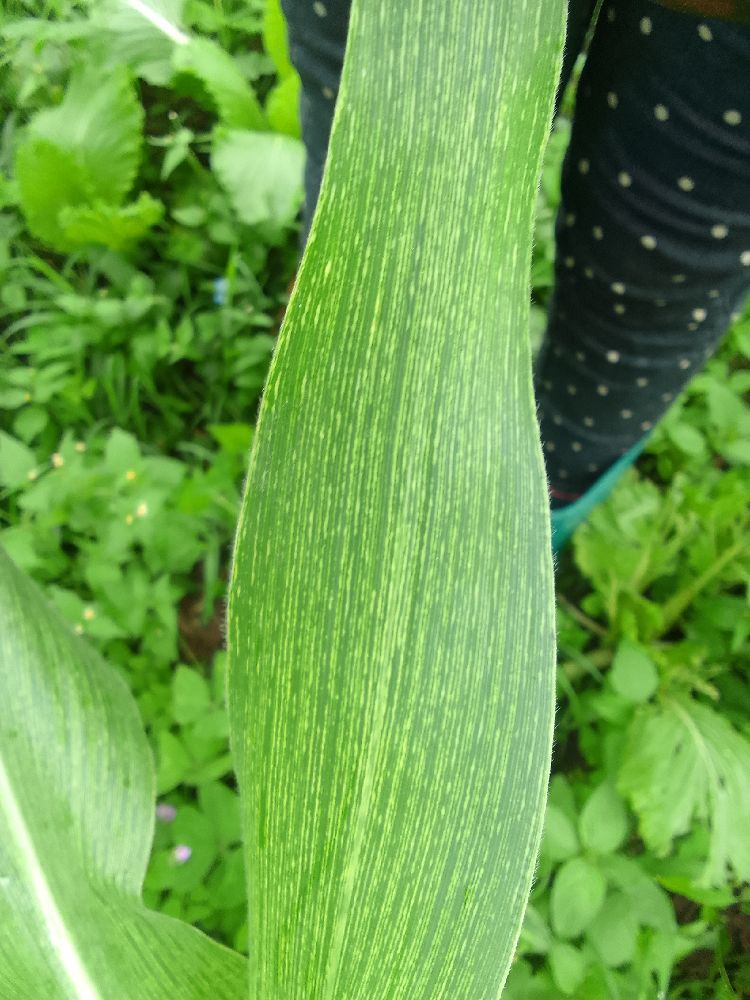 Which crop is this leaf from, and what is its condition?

maize, maize streak virus
